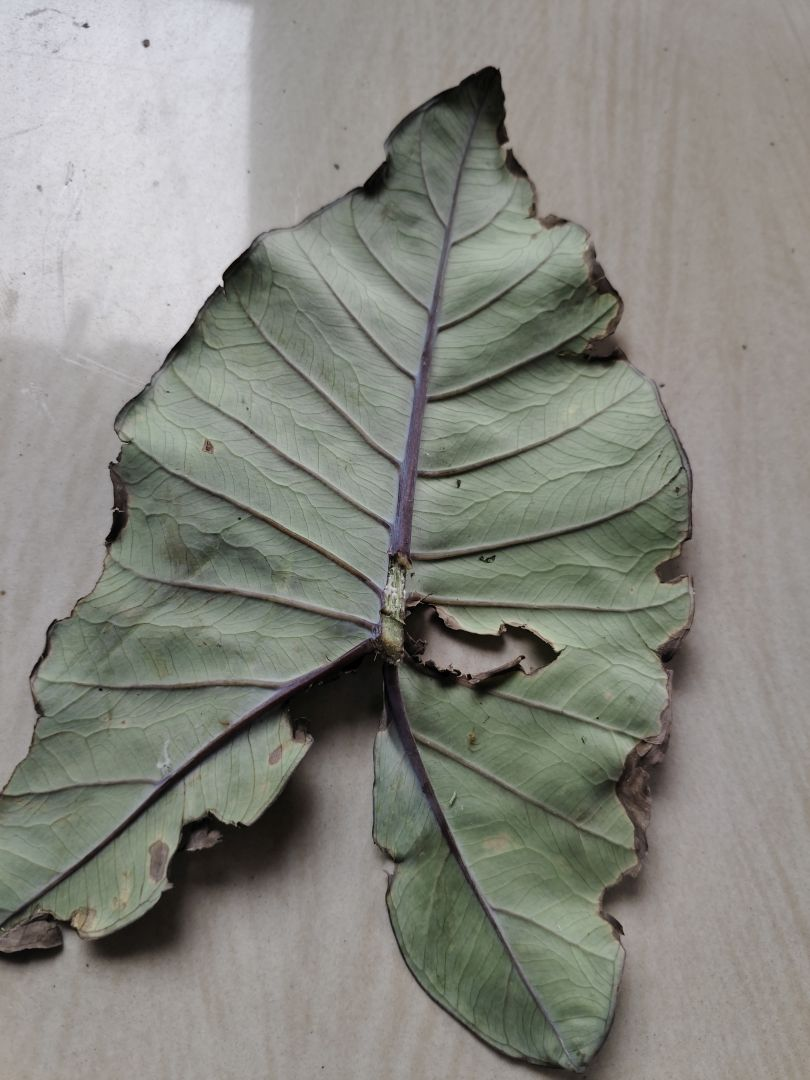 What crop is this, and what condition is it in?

taro, leaf blight
